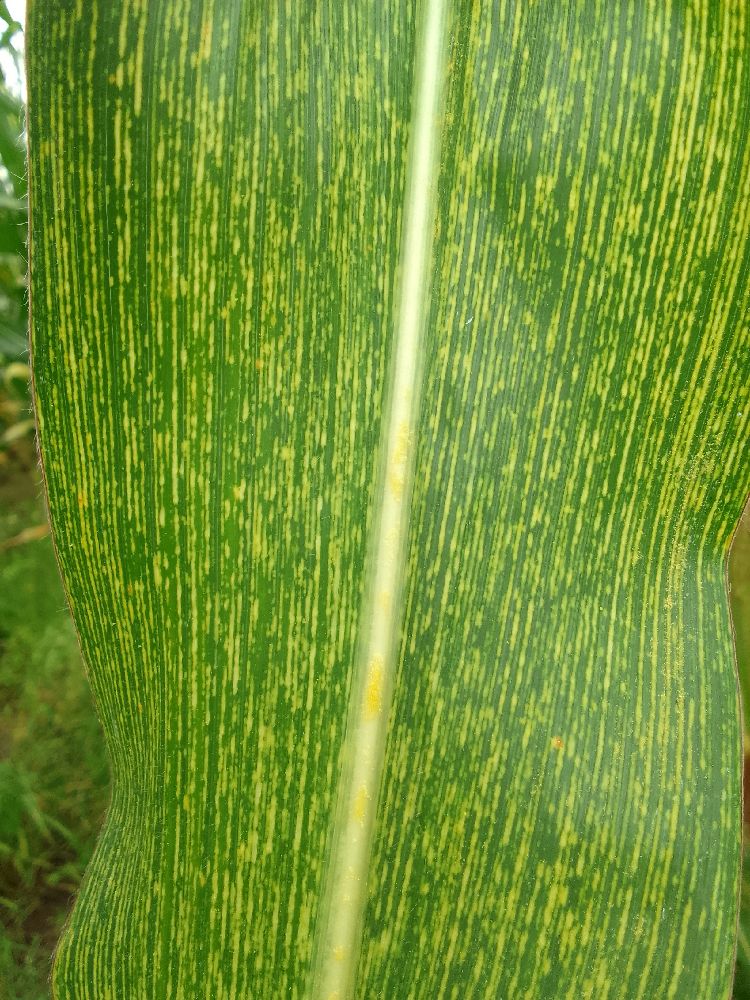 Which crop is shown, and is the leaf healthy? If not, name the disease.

maize, maize streak virus
